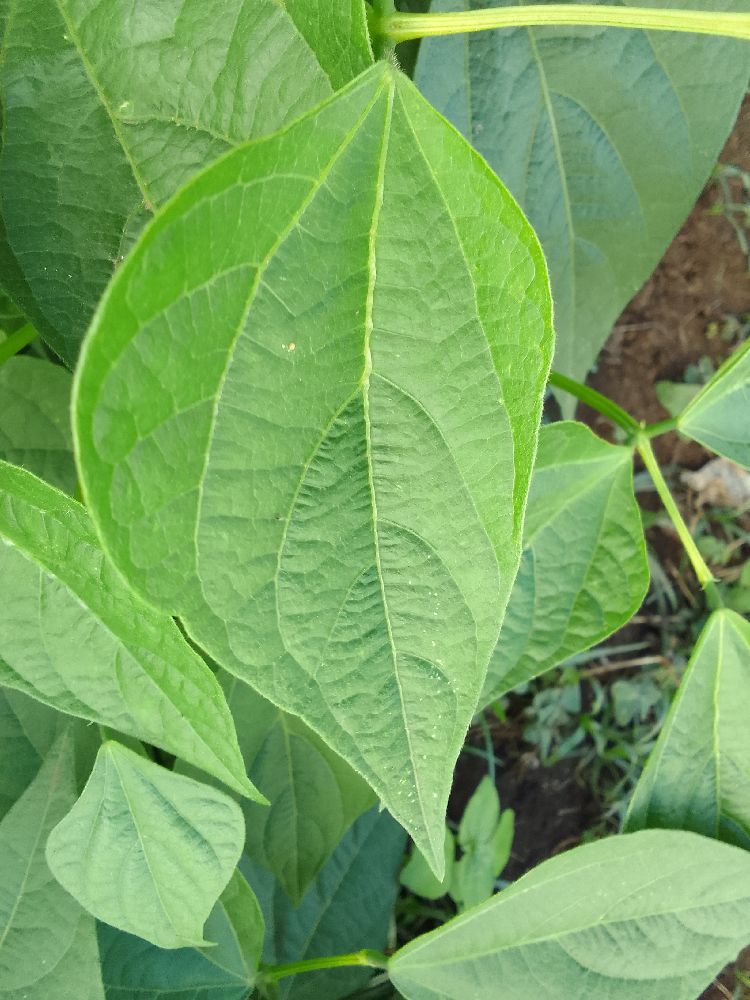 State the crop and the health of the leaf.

common bean, healthy
